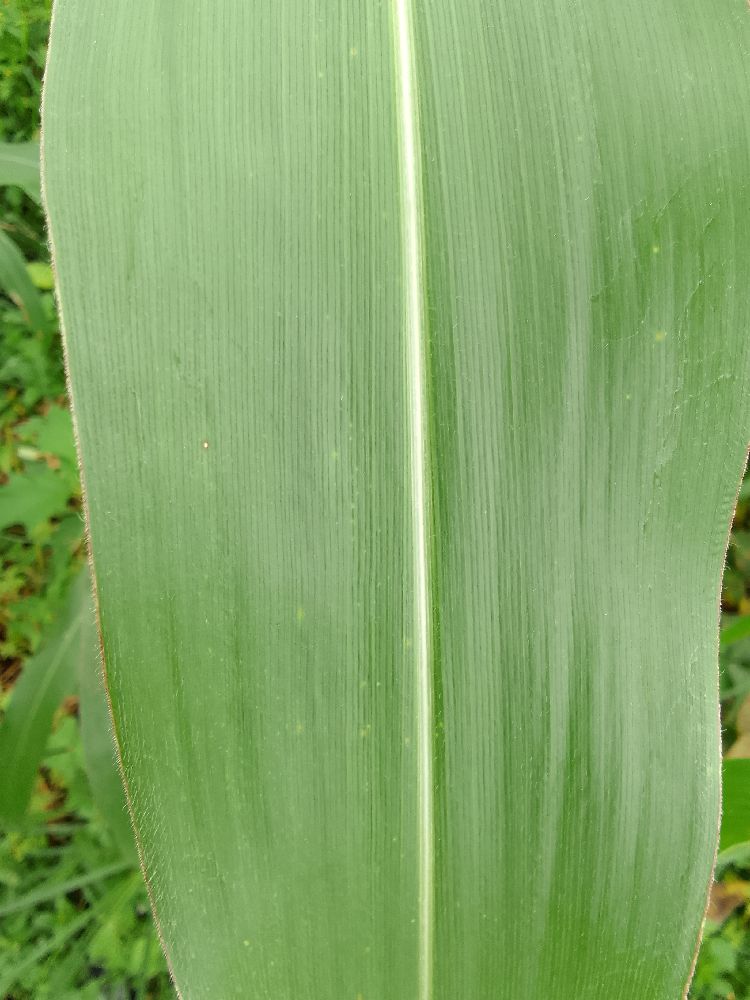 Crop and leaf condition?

maize, healthy
